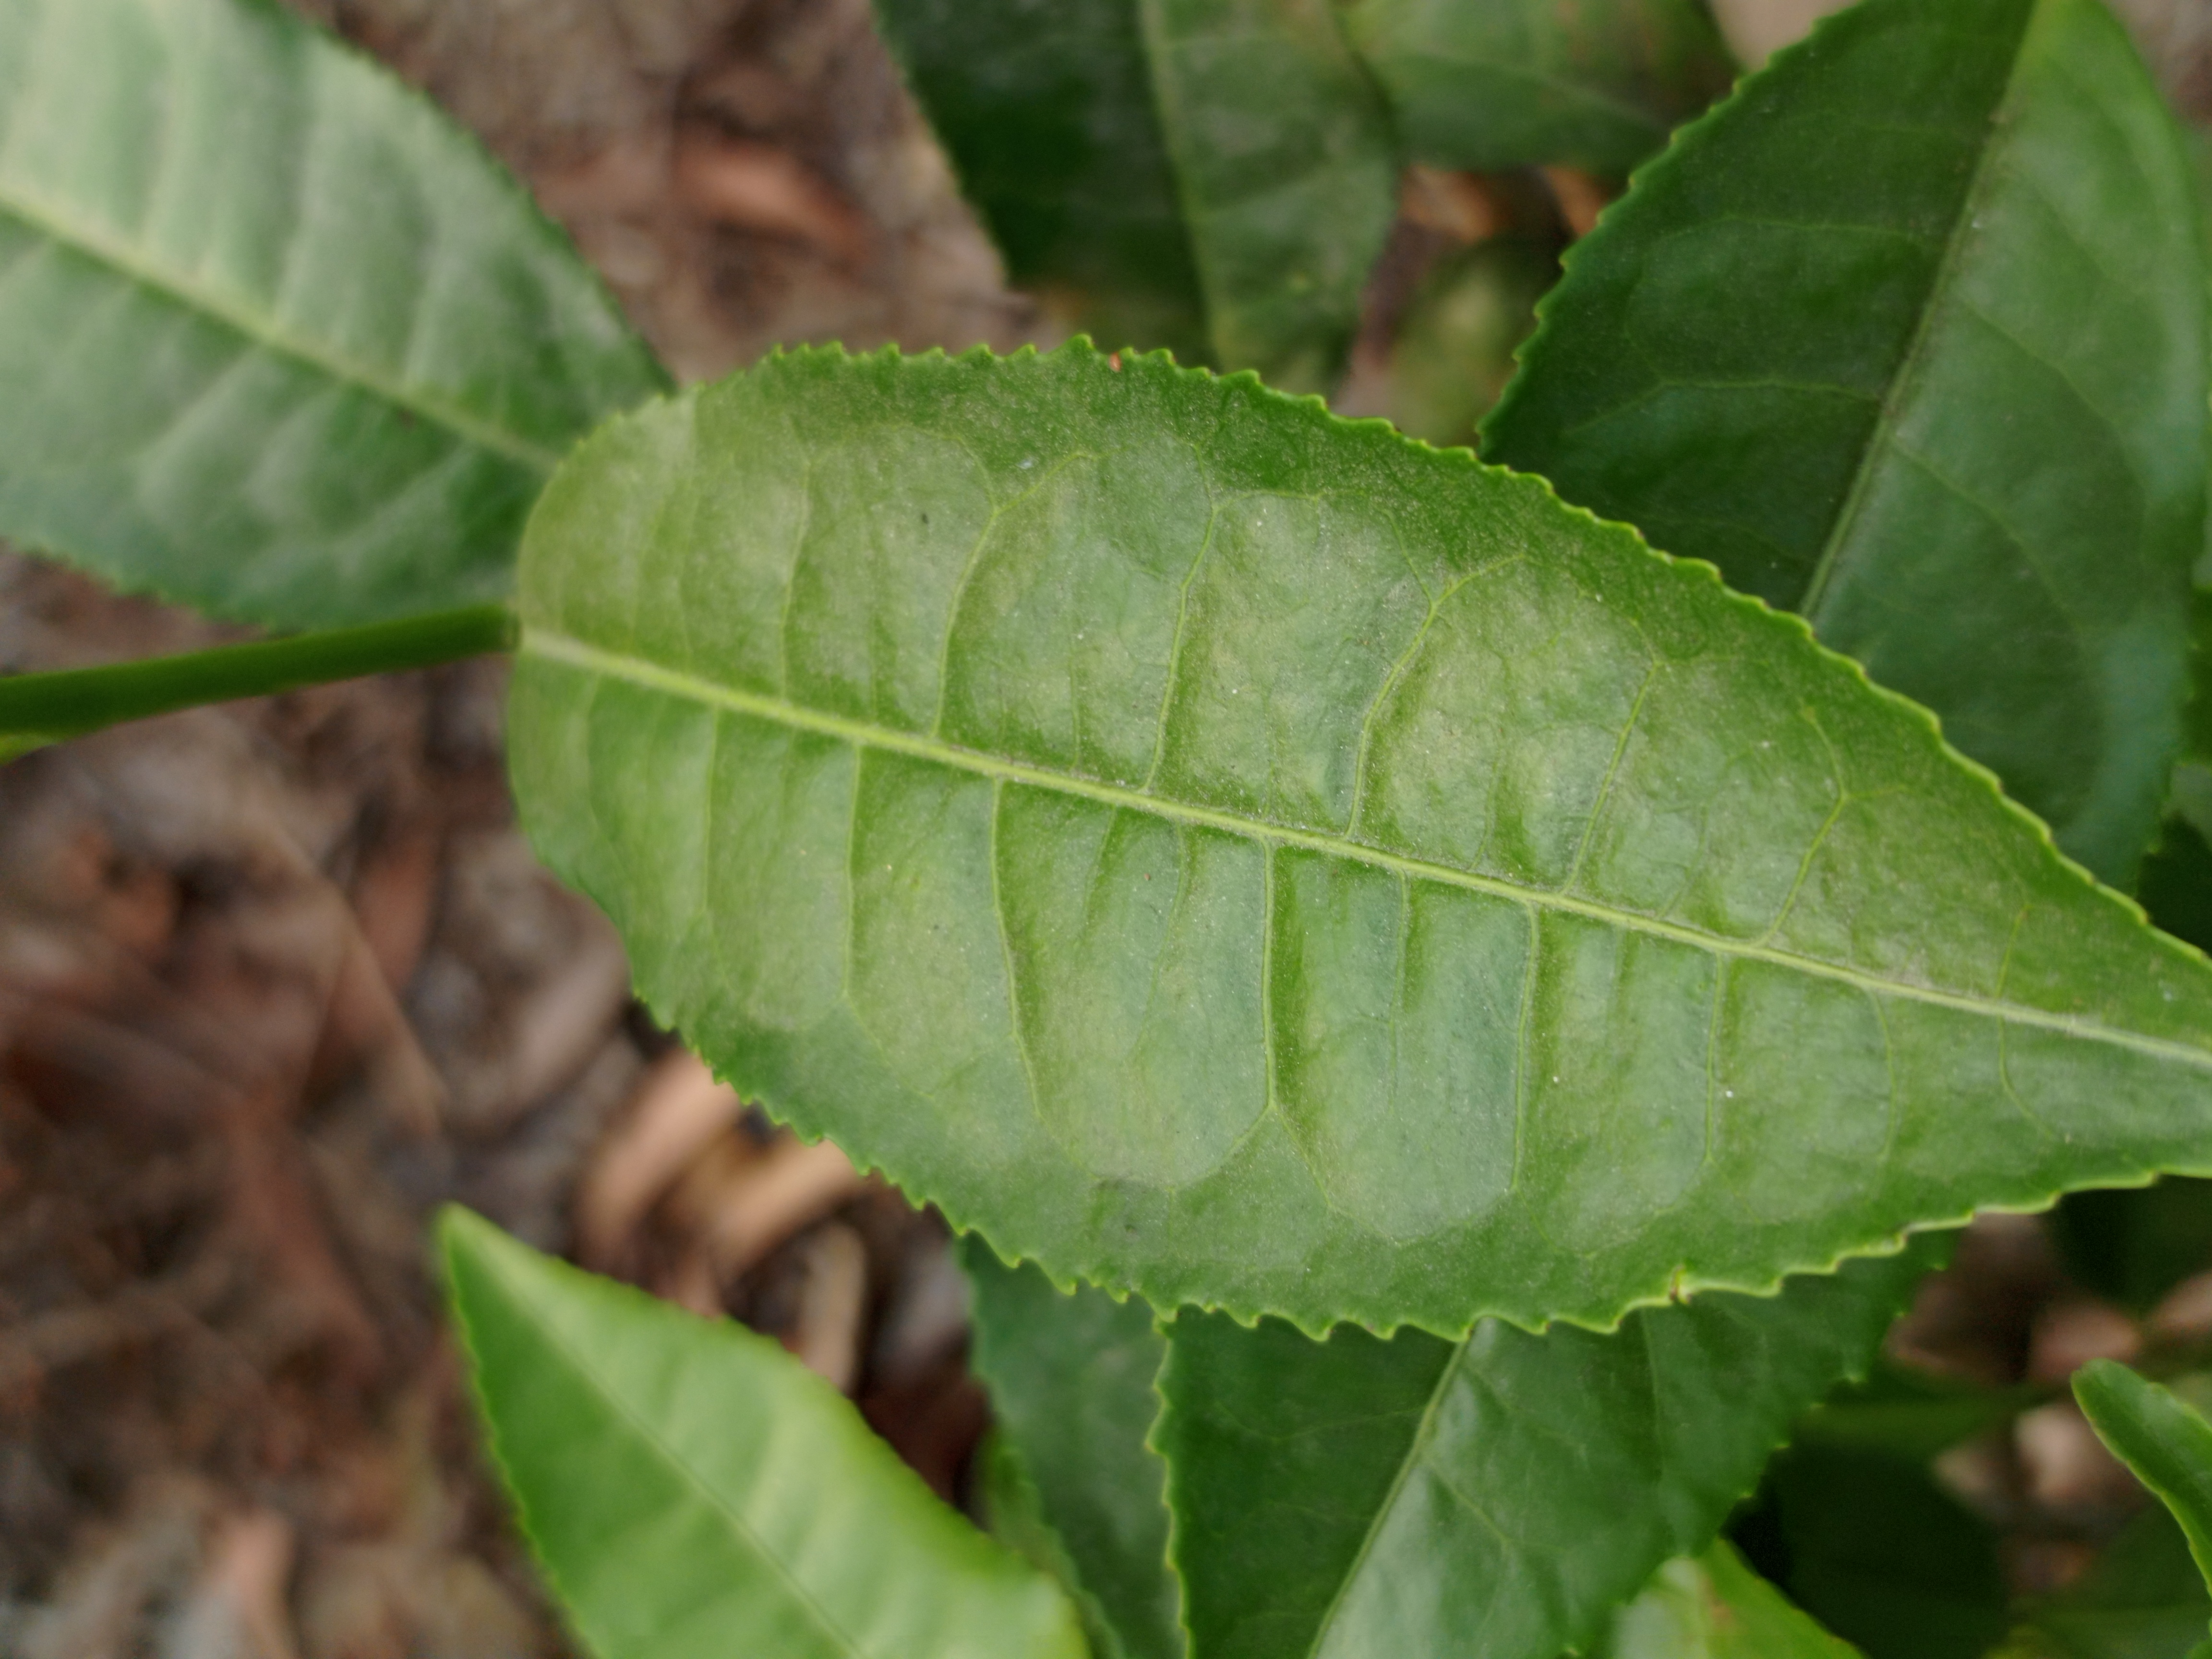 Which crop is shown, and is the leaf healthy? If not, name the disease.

tea, healthy leaf
